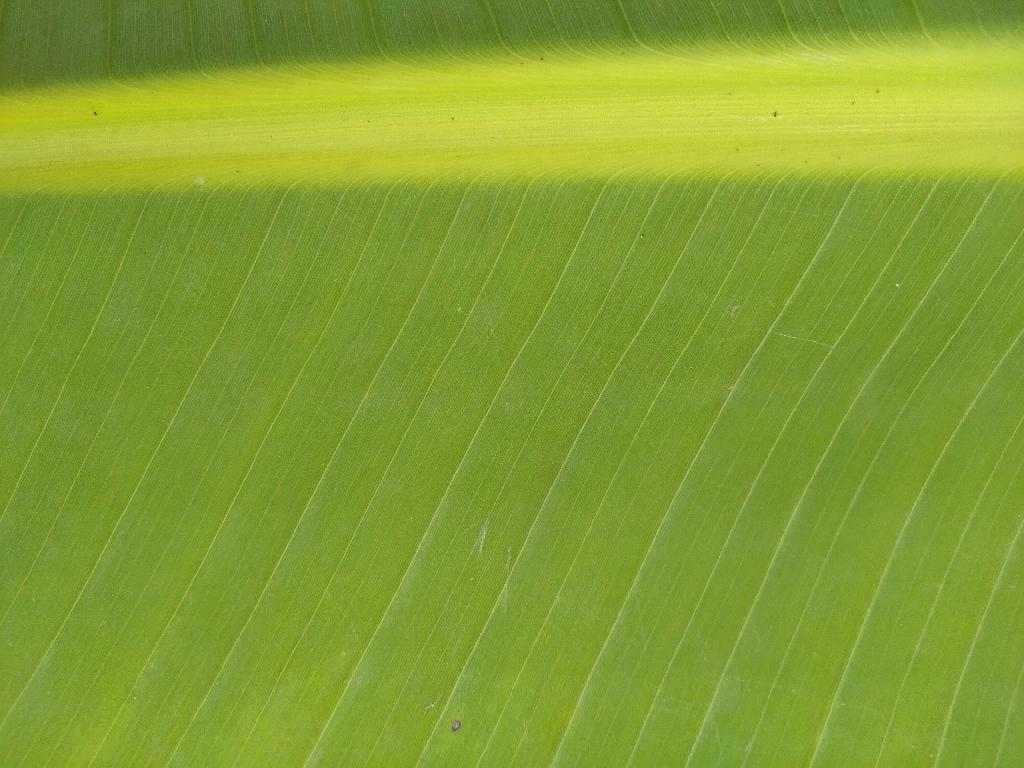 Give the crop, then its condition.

banana, healthy
